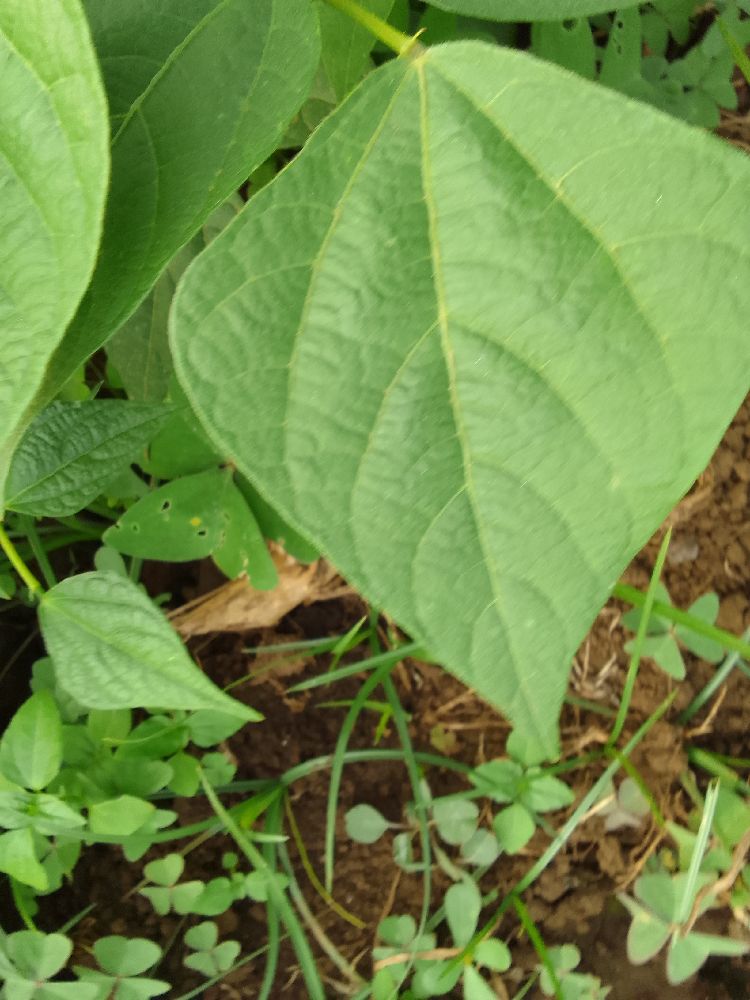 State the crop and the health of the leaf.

common bean, healthy
